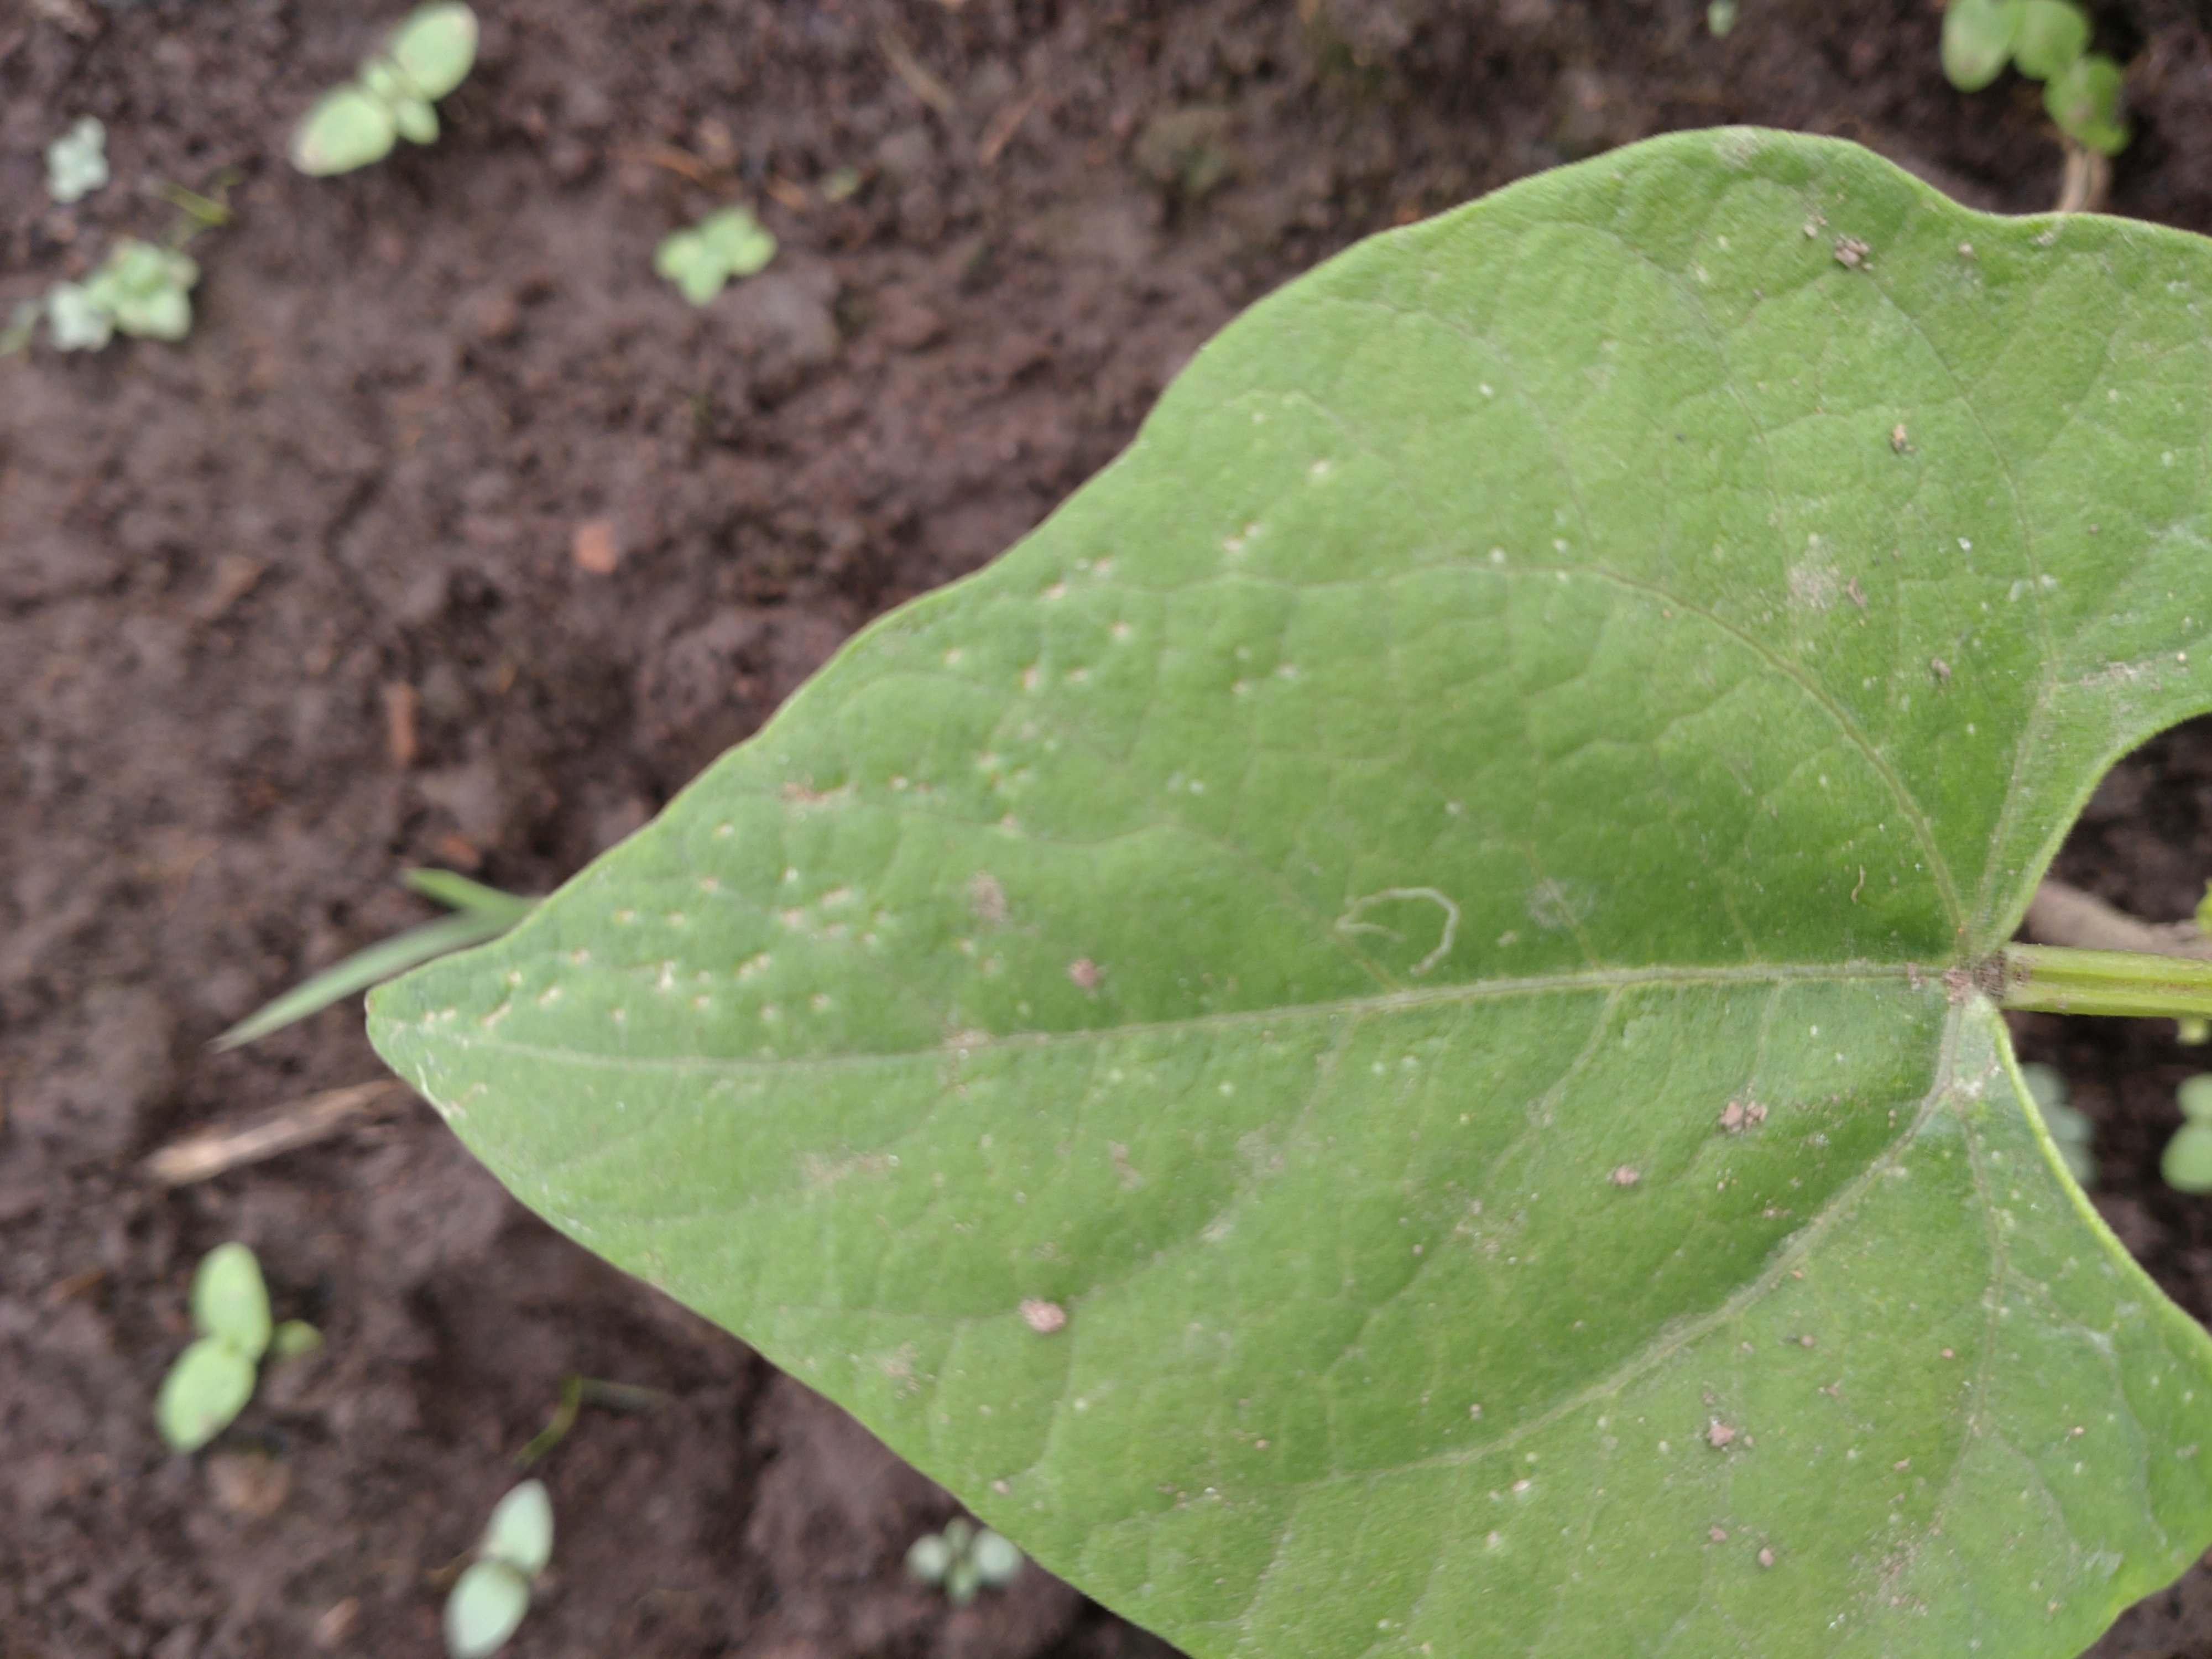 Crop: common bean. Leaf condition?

healthy
